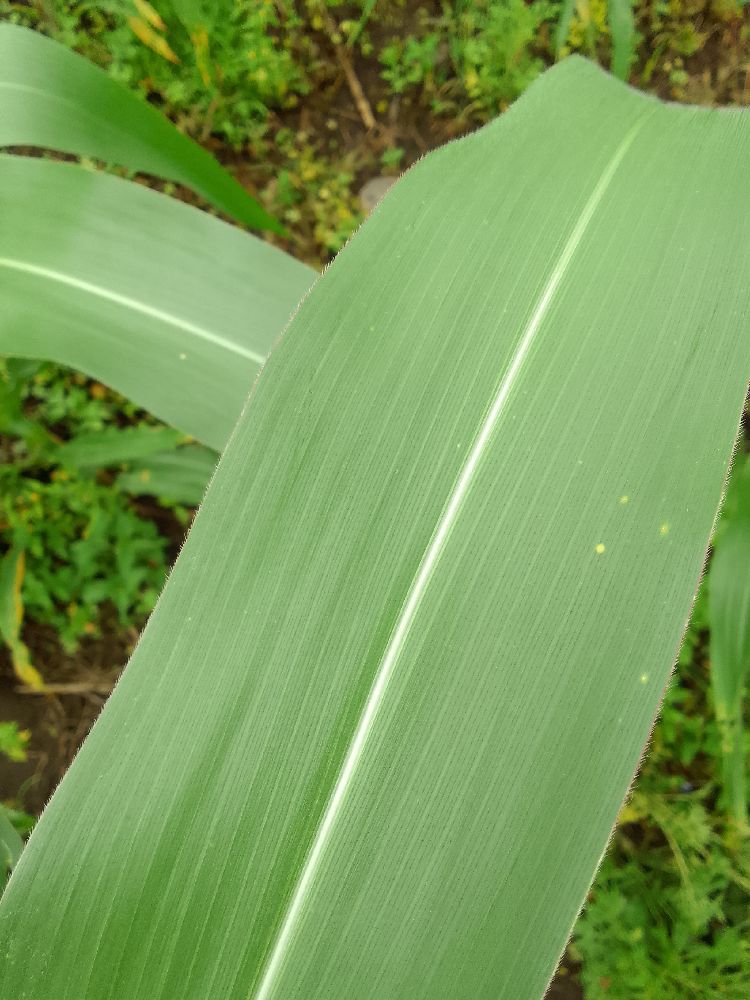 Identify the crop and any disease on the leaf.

maize, healthy
